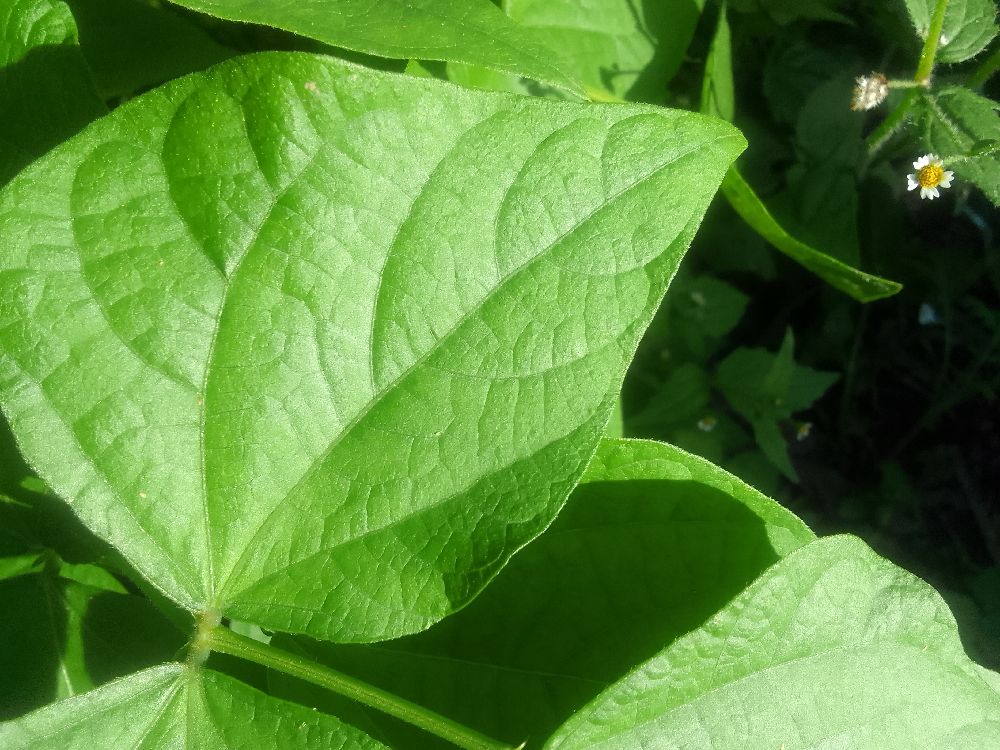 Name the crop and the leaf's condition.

common bean, healthy
